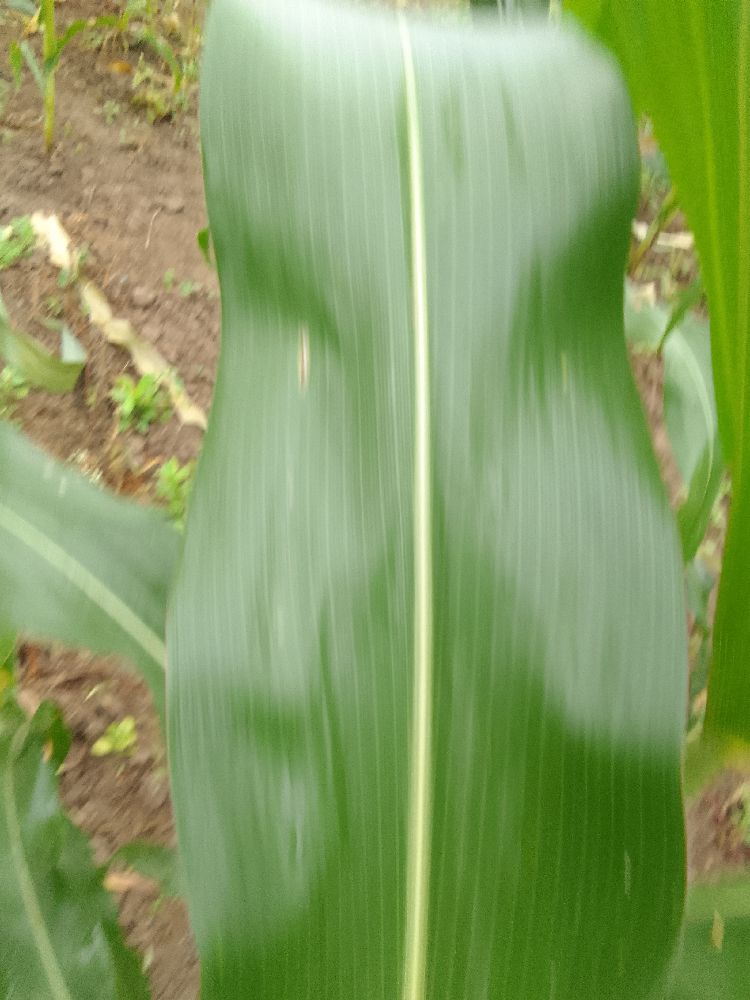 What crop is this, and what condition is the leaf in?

maize, healthy
